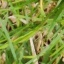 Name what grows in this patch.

grass
